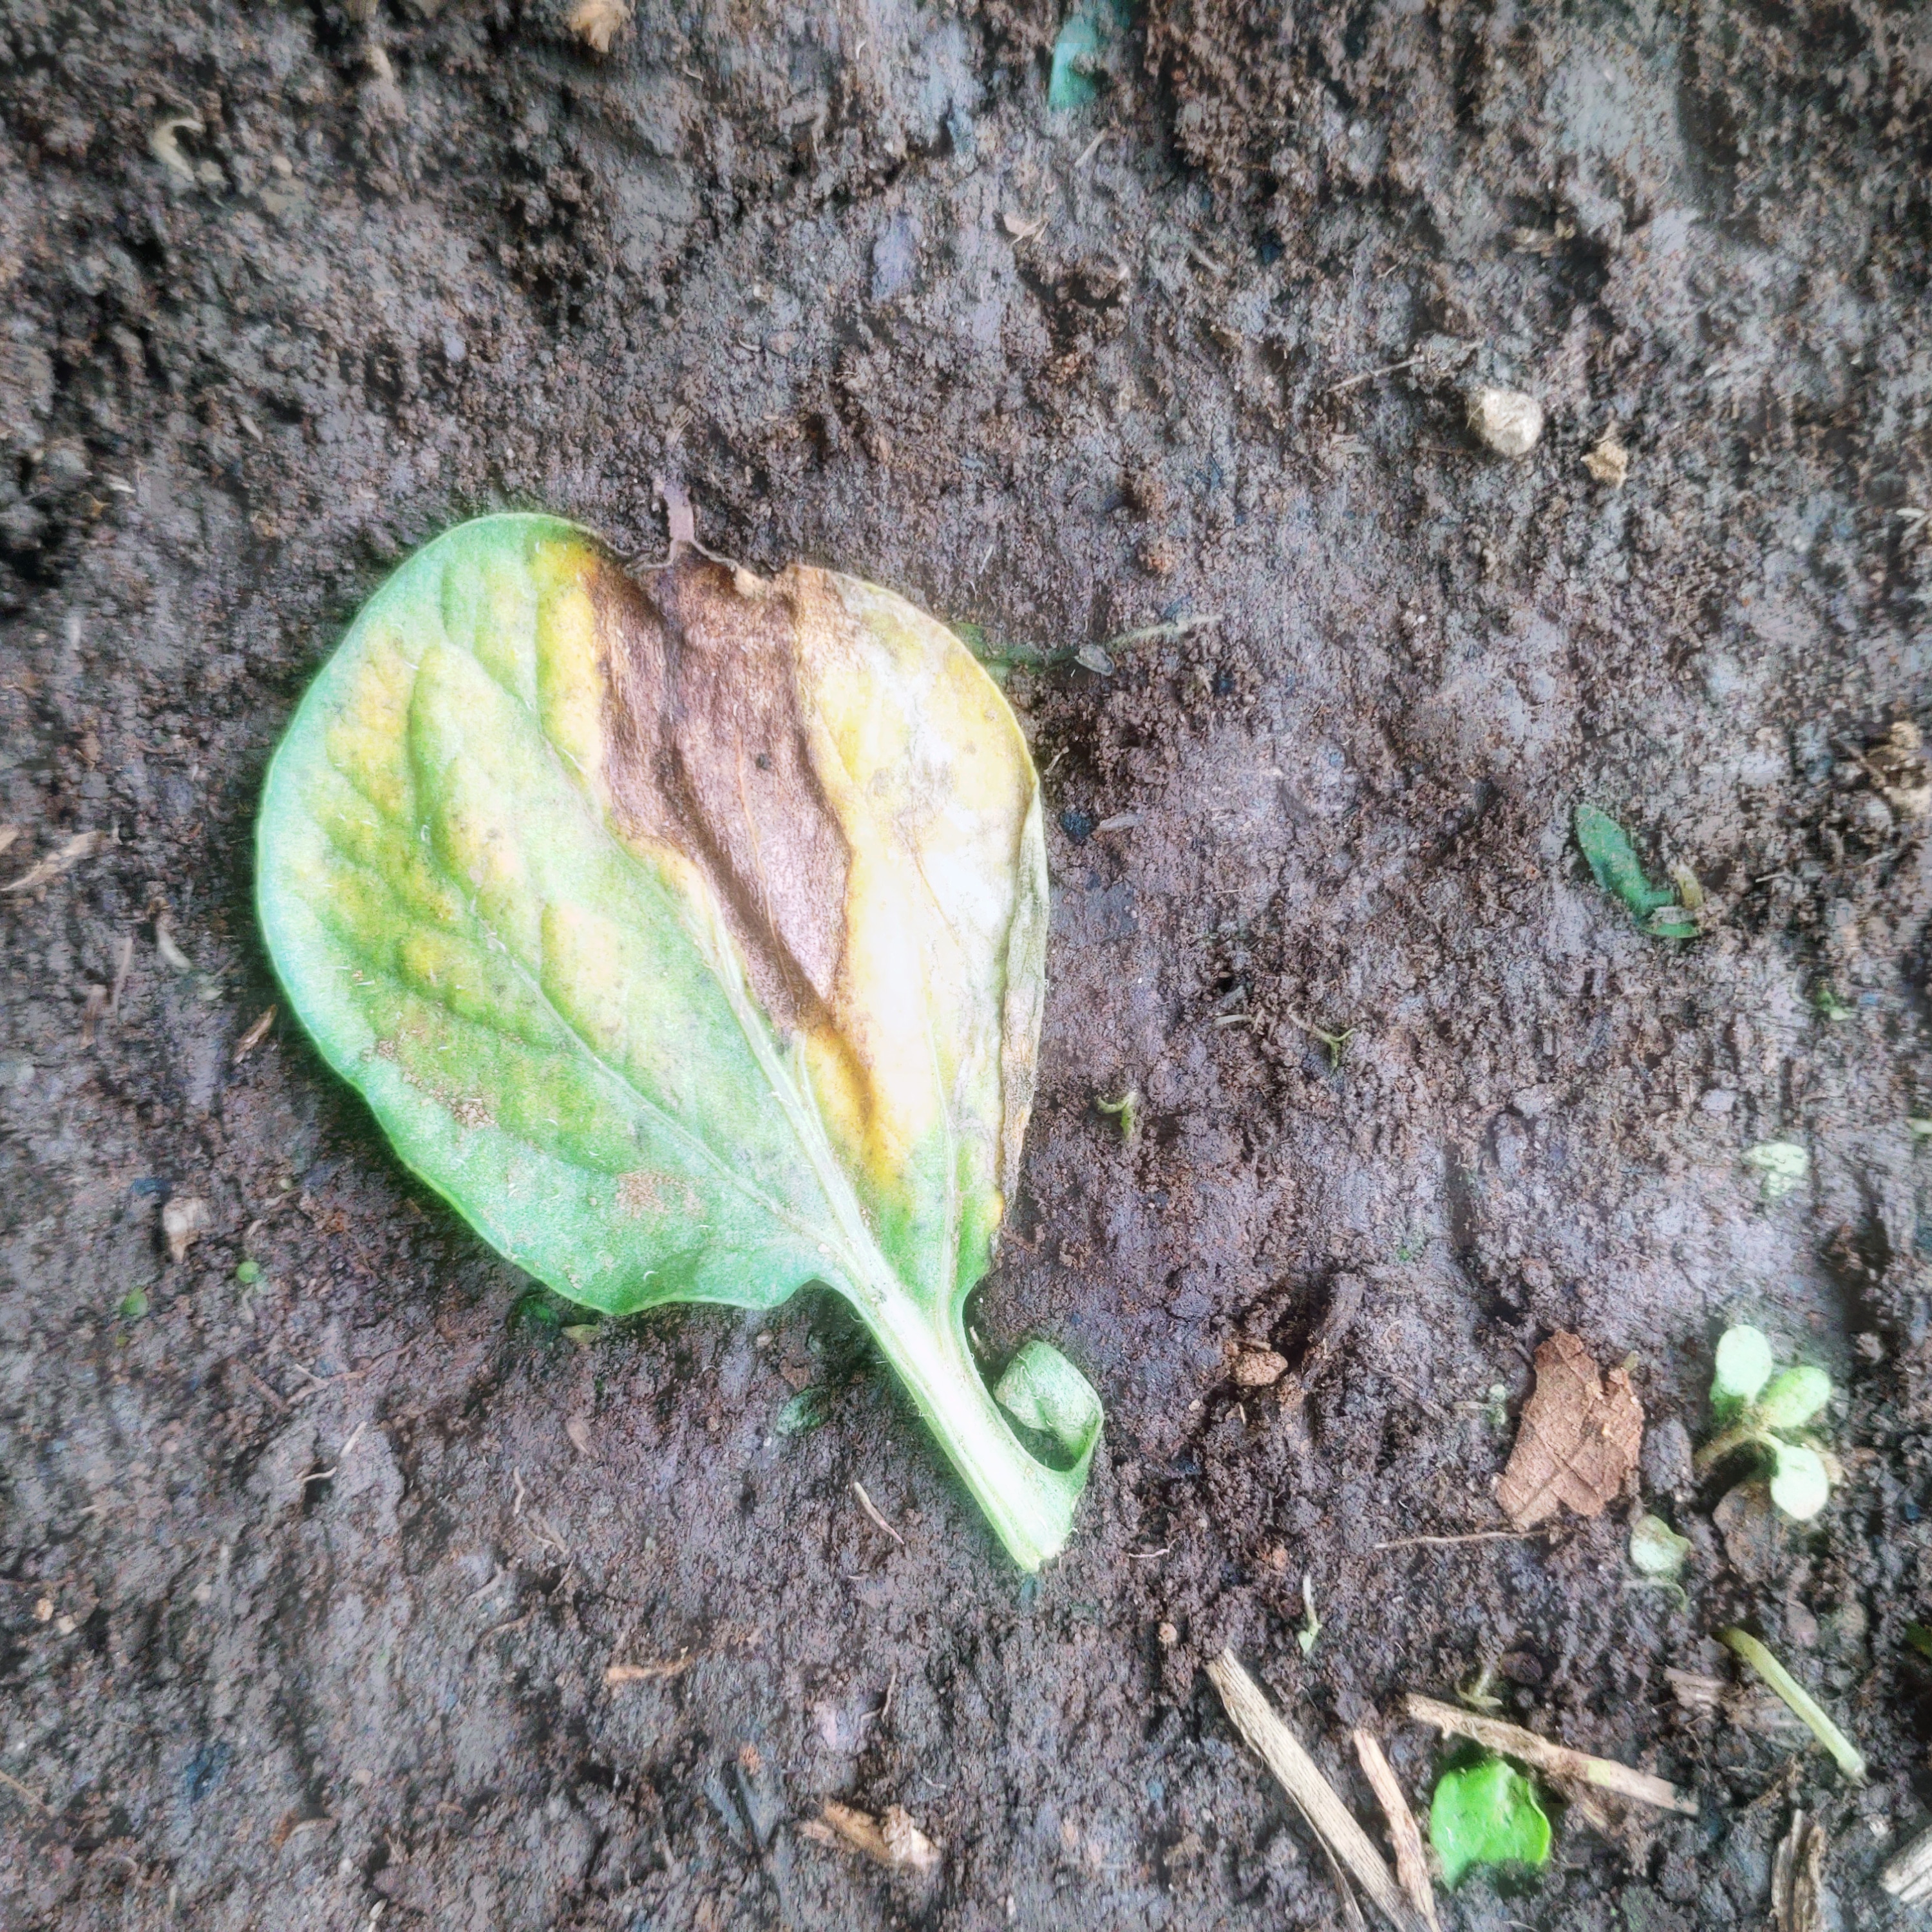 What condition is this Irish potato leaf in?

late blight
